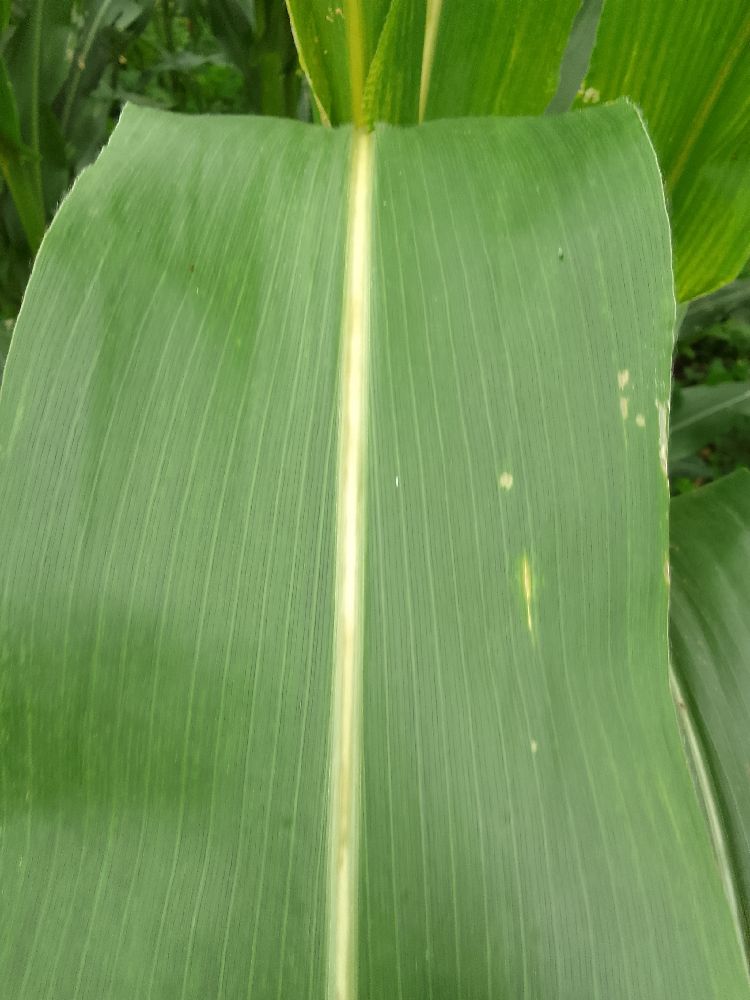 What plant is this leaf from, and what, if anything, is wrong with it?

maize, healthy
